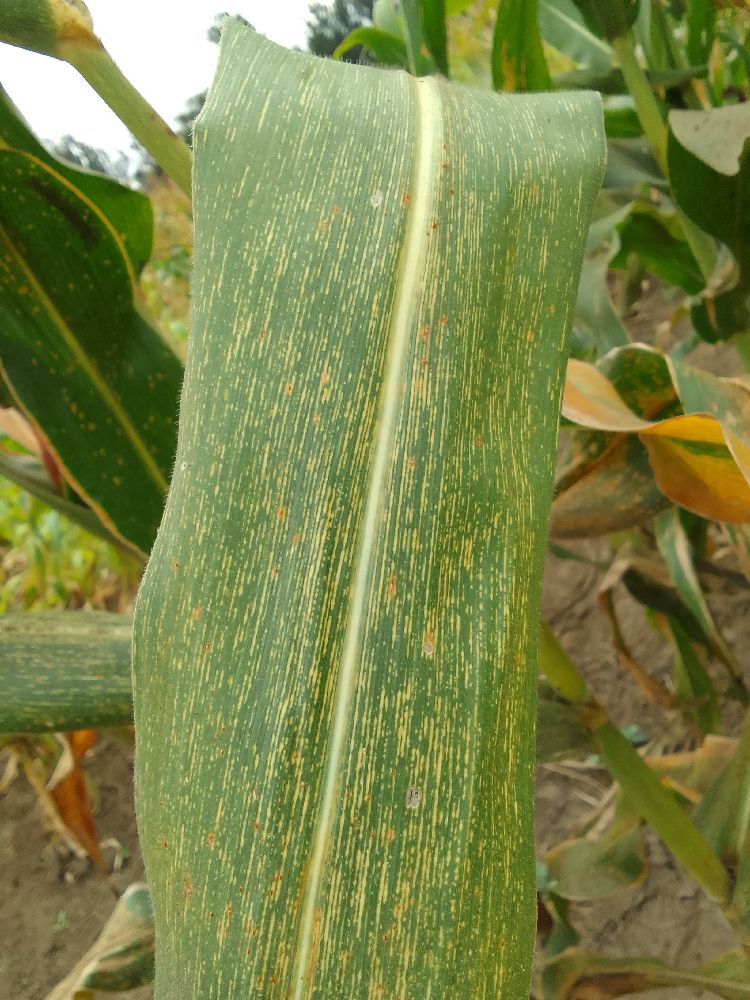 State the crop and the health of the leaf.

maize, maize streak virus
